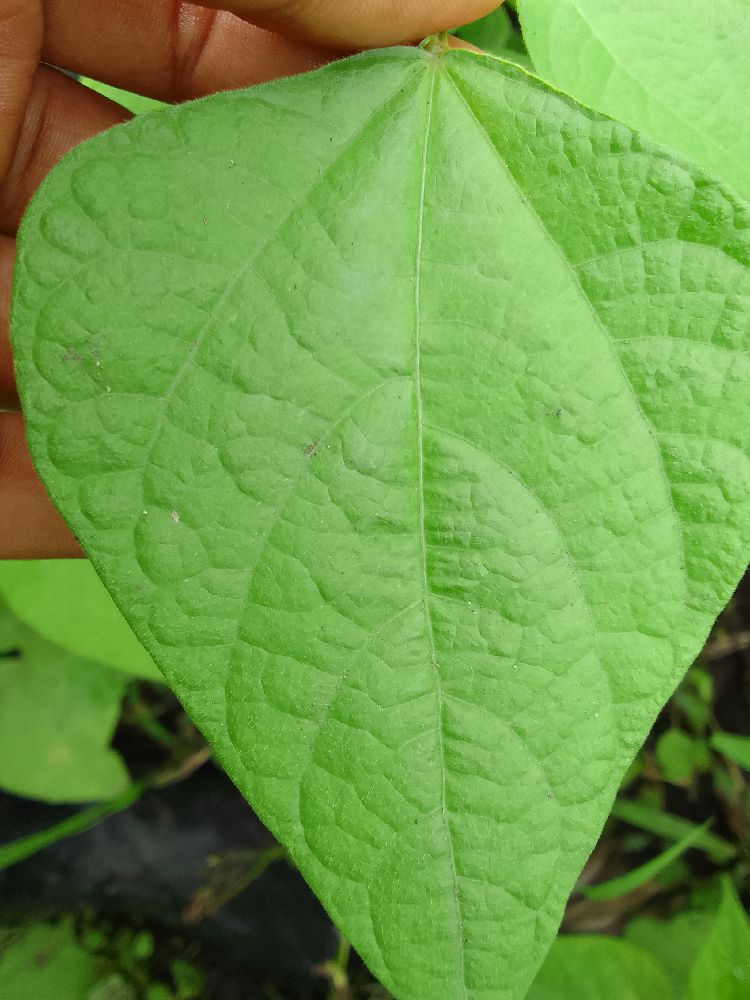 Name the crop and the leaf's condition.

common bean, healthy
